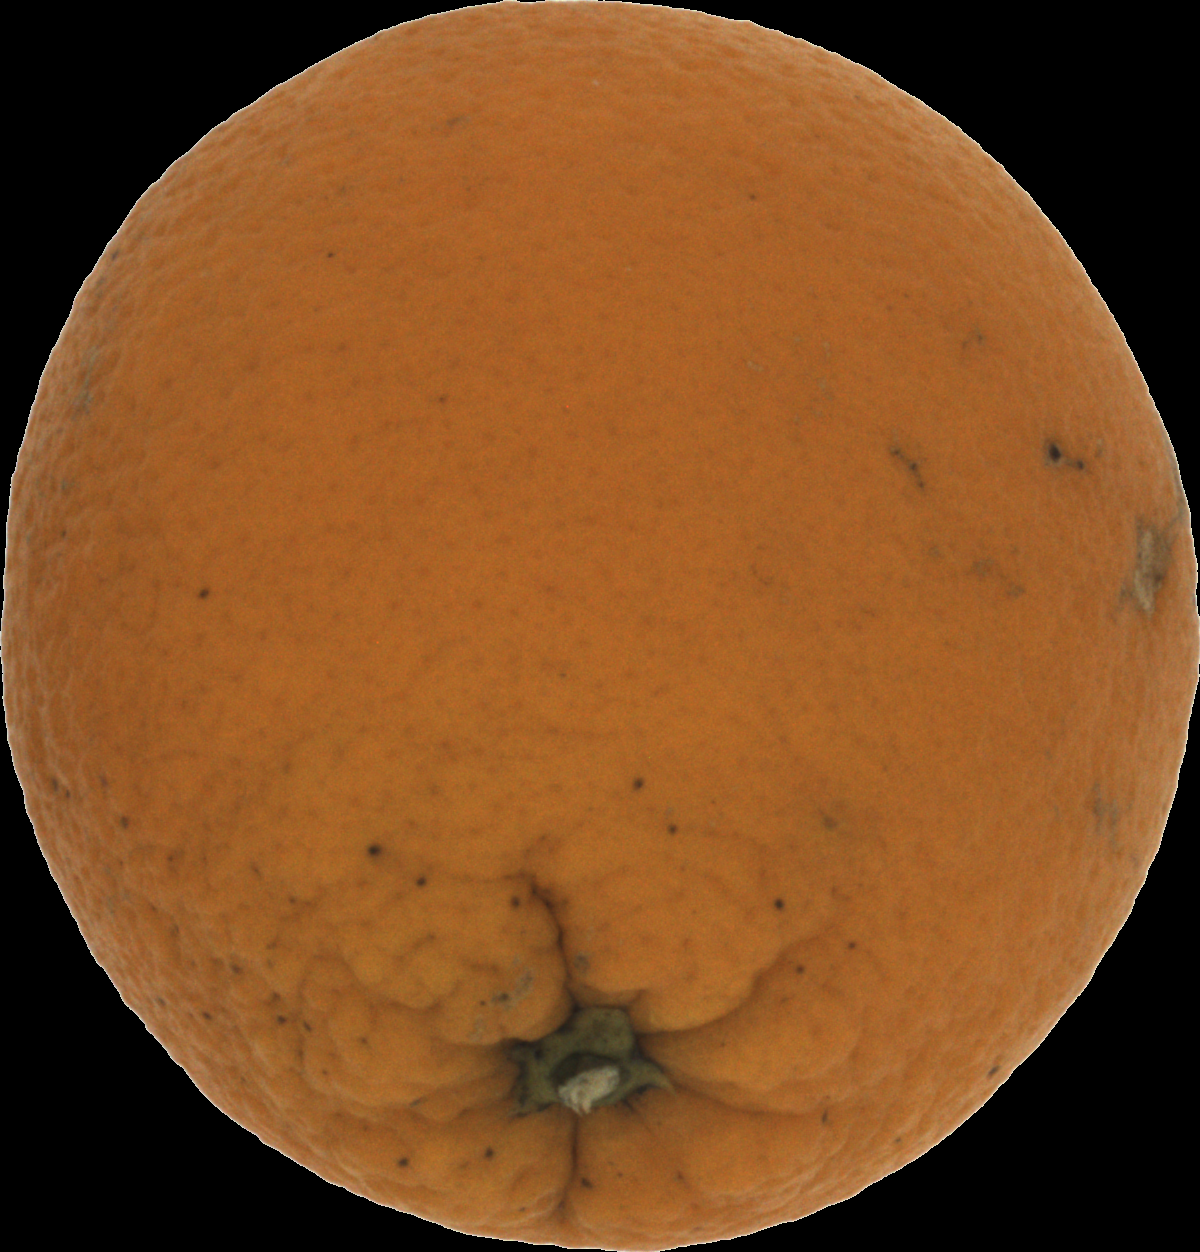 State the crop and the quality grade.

orange, bad
